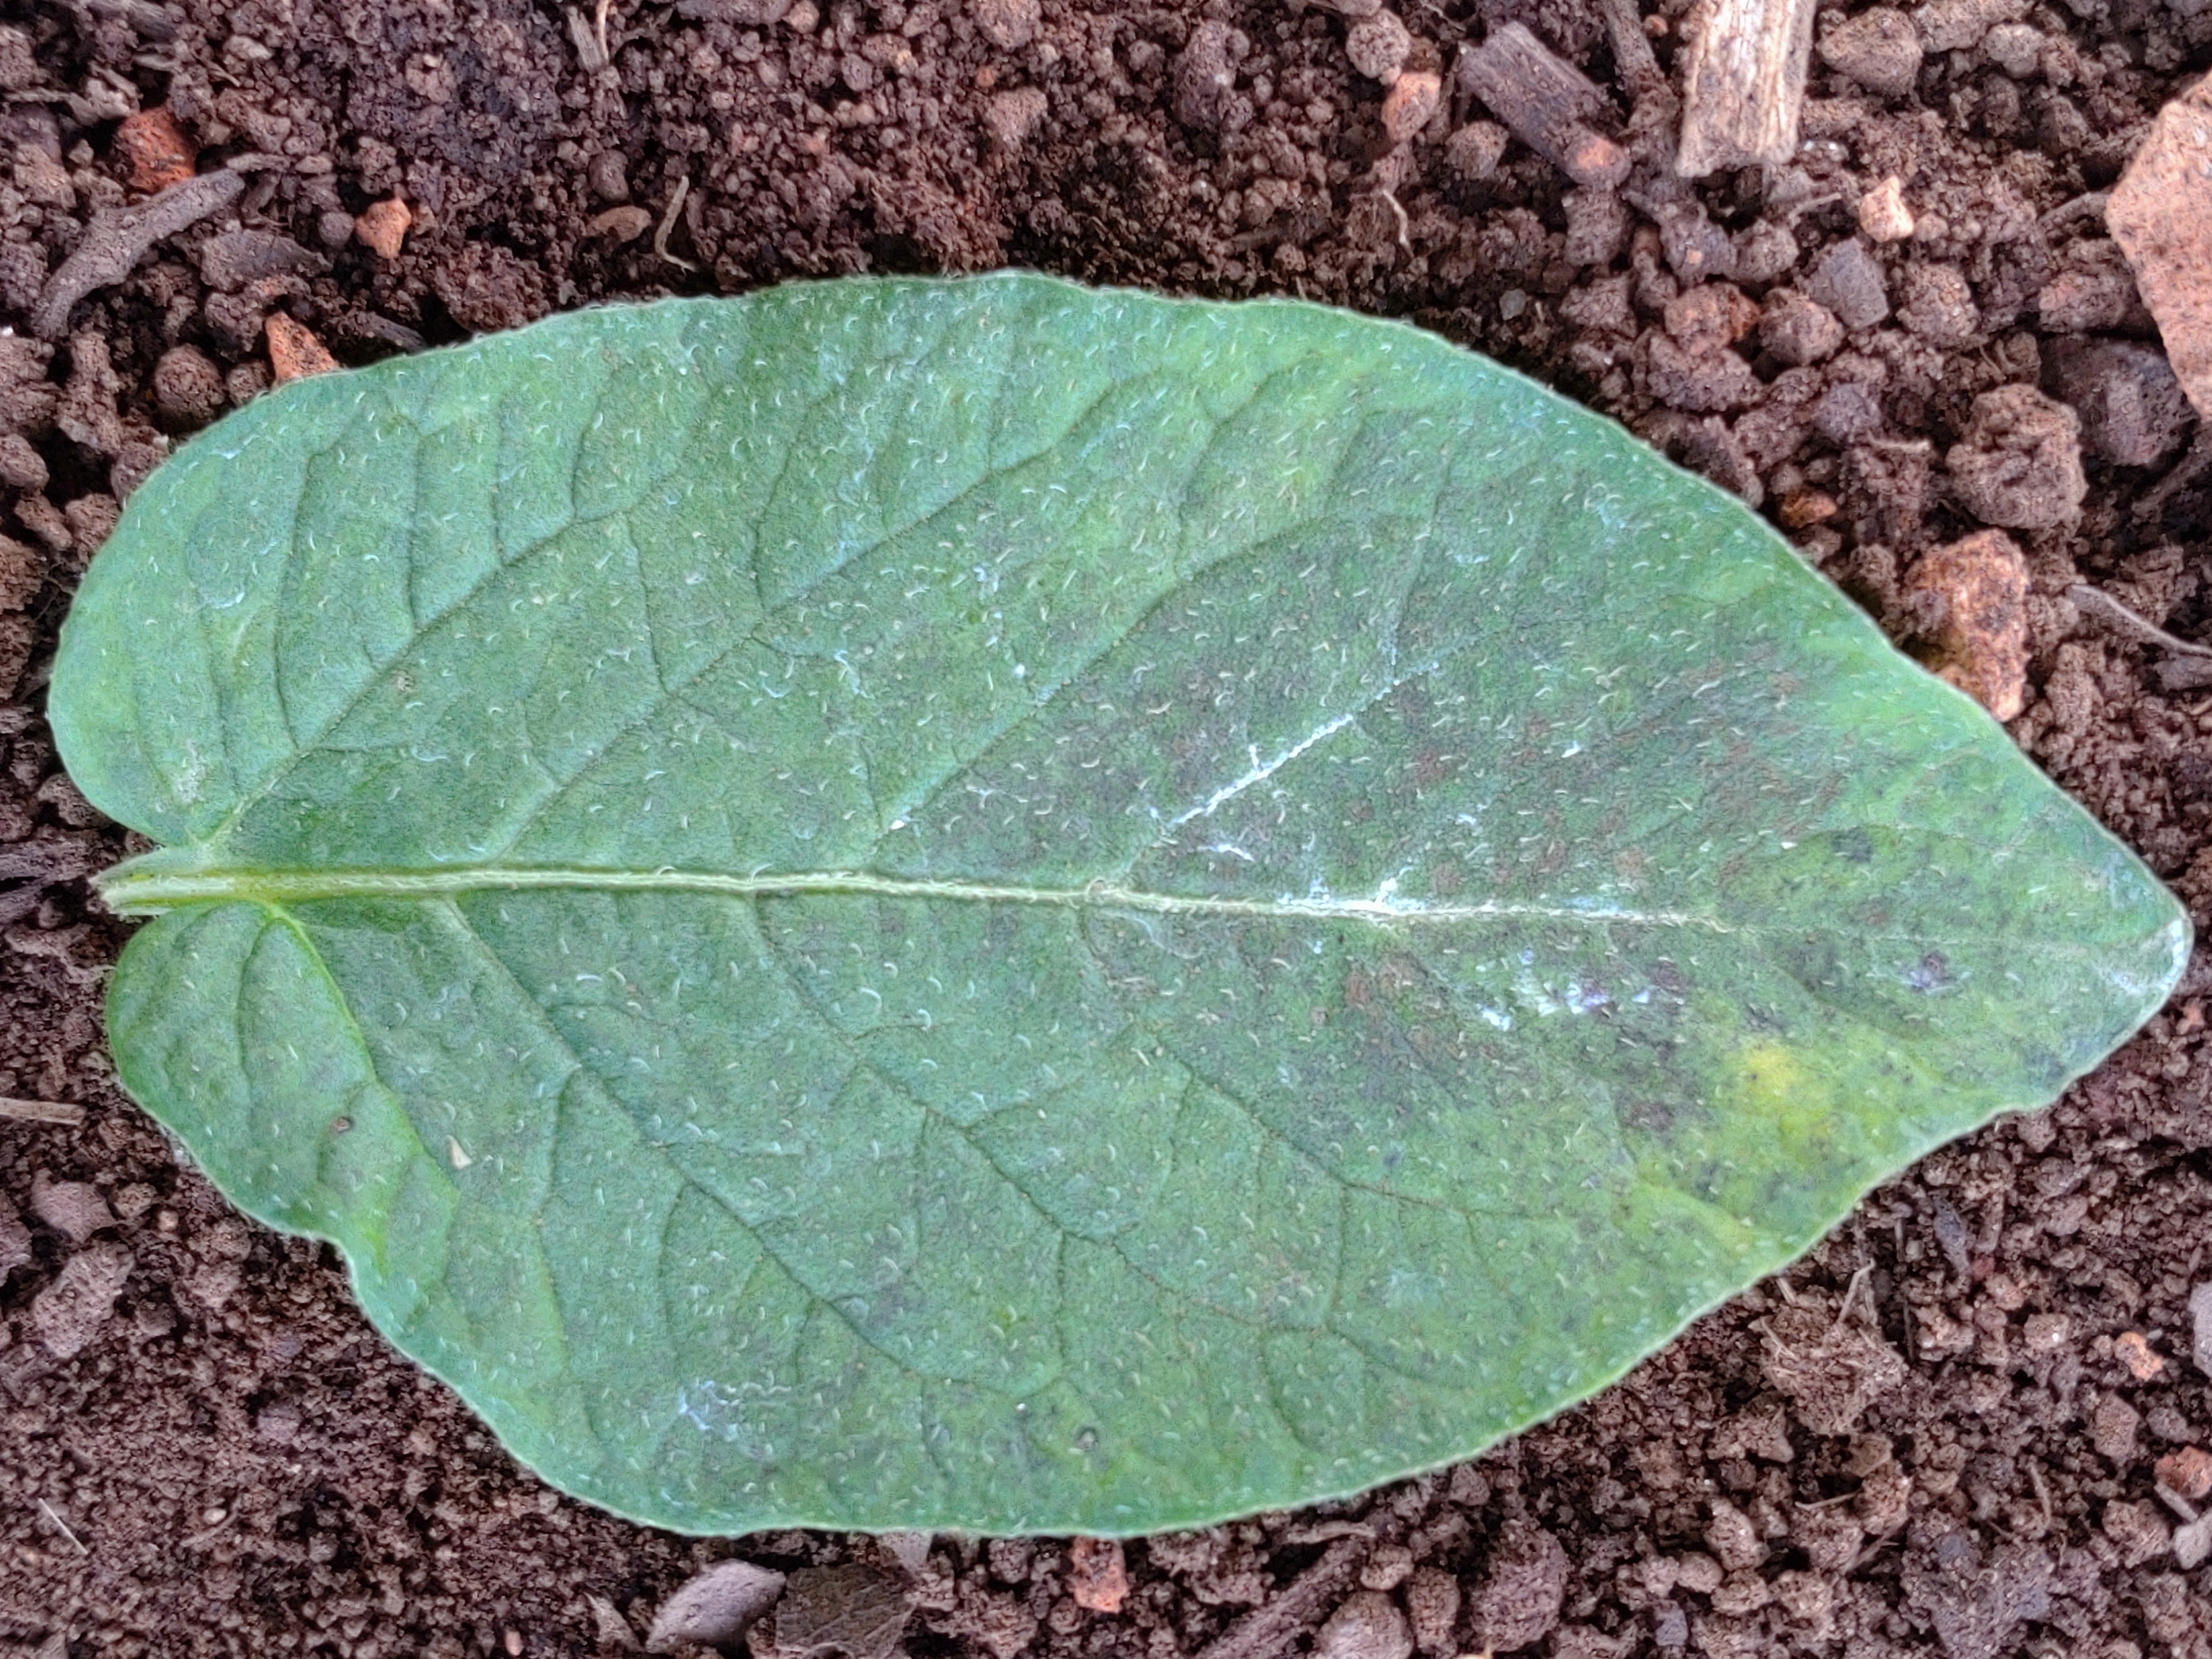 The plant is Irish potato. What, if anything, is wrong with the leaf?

late blight
